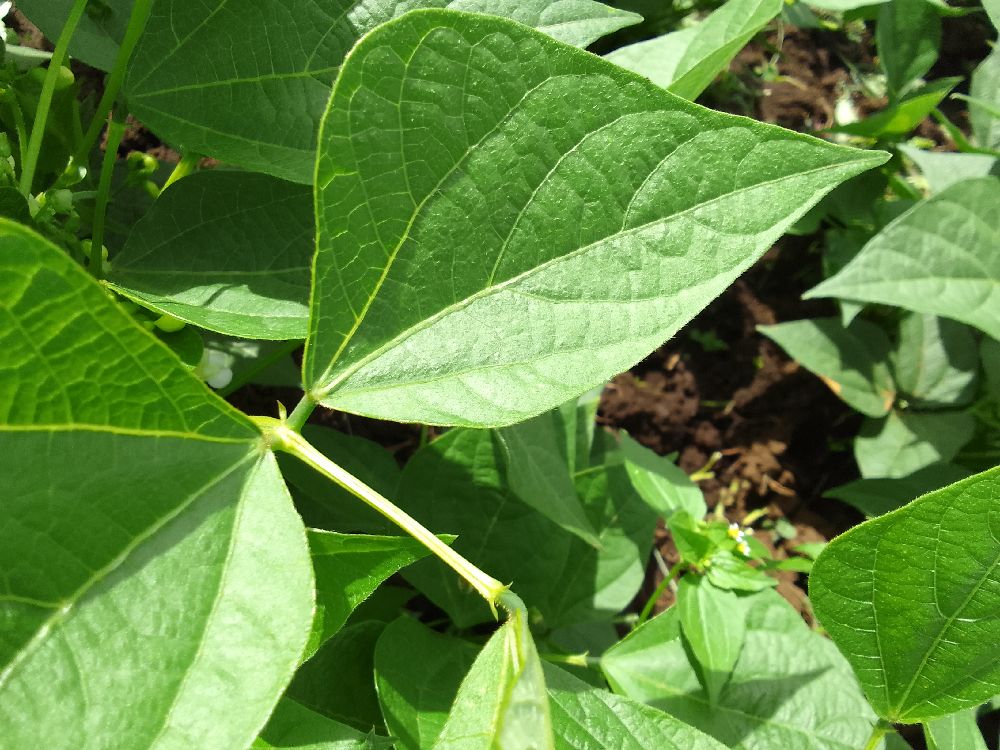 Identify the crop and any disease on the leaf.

common bean, healthy
